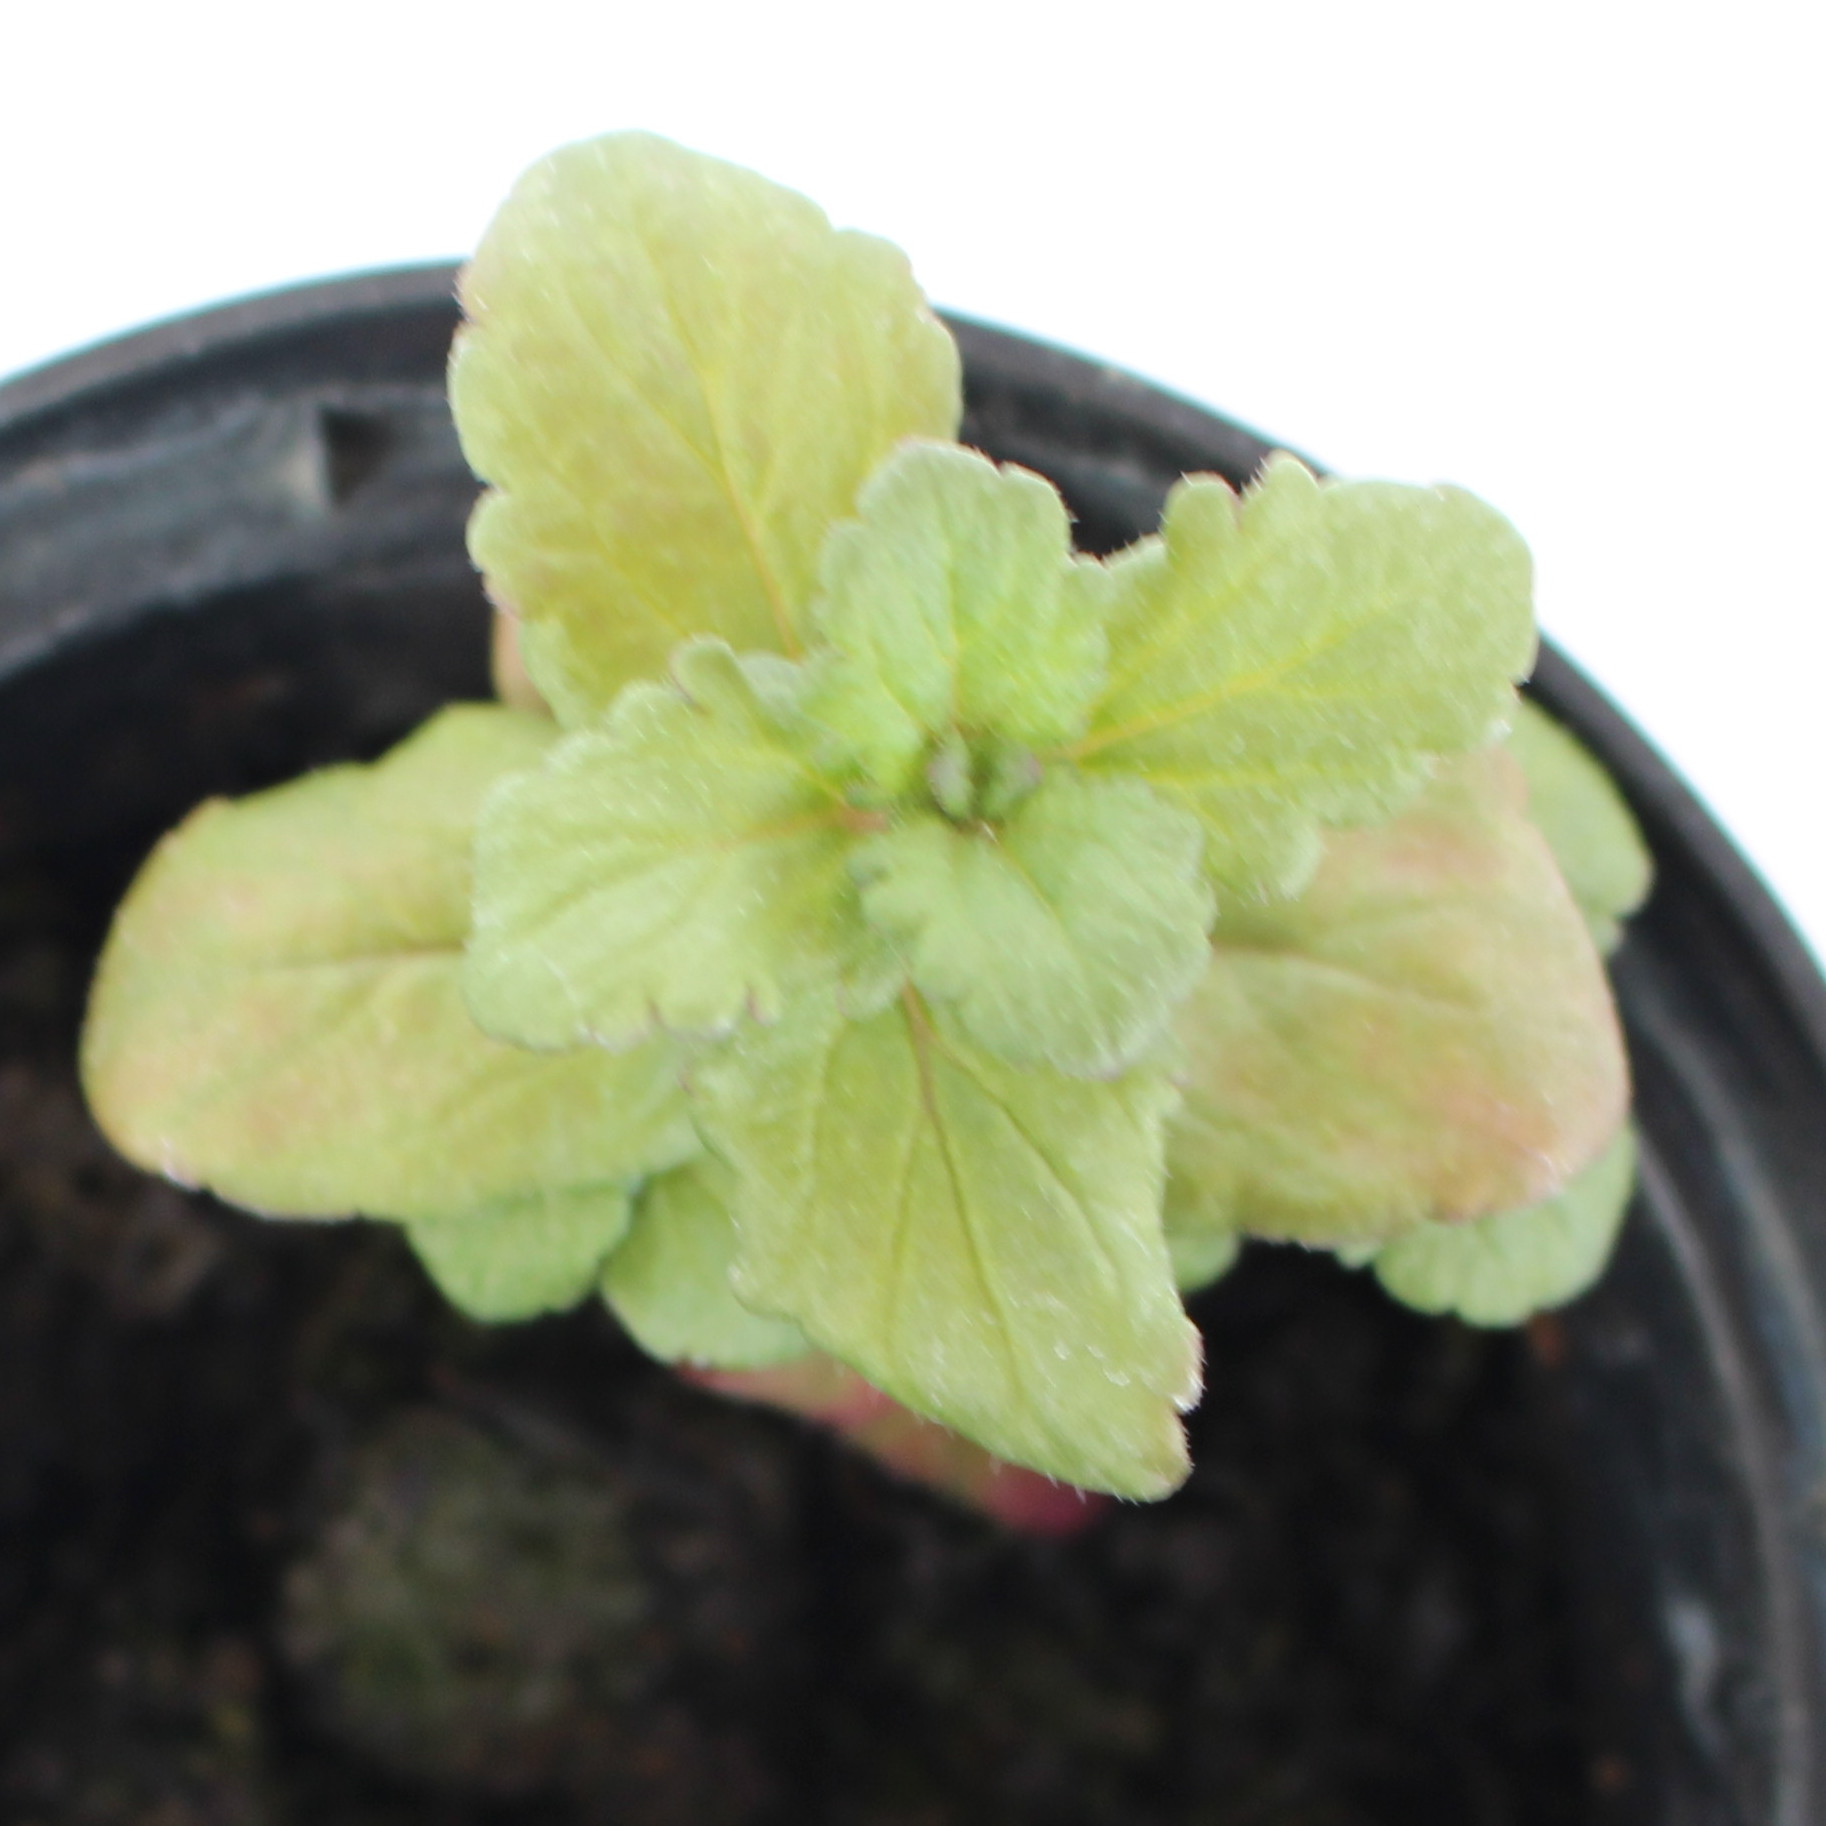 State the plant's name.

Veronica persica
